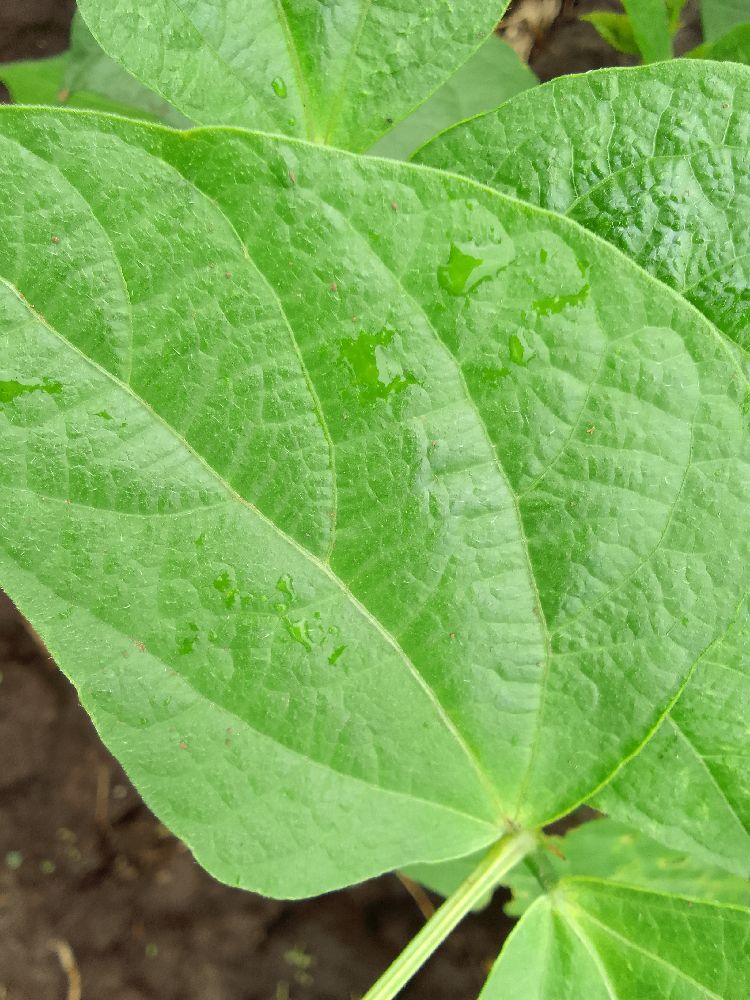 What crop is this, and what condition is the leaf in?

common bean, healthy
